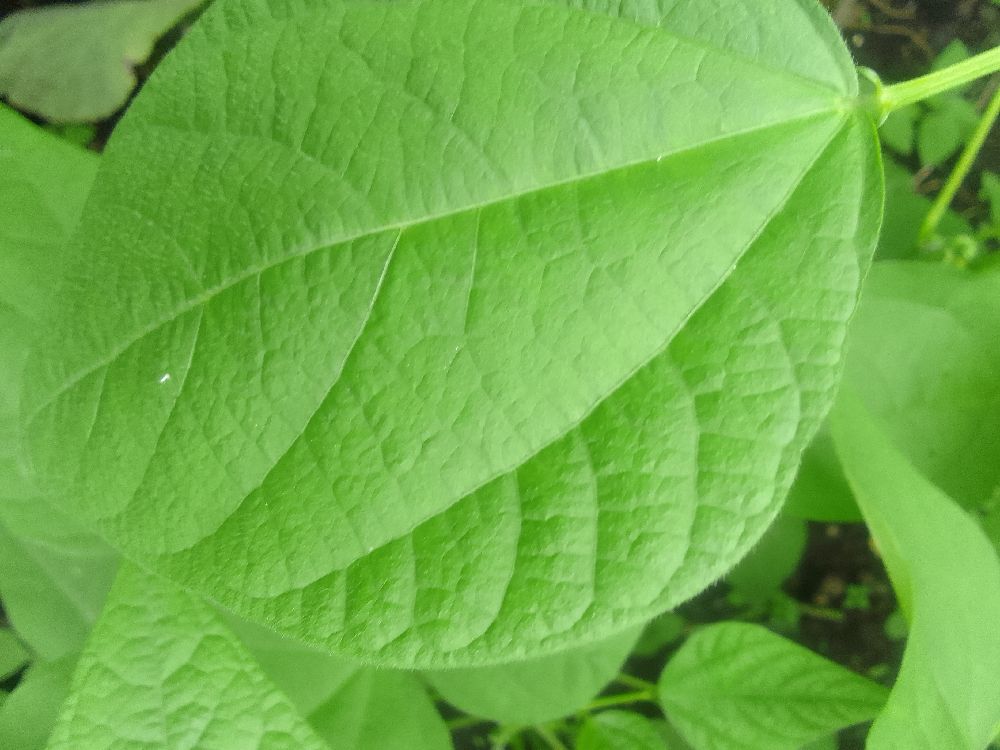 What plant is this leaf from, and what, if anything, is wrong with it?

common bean, healthy
